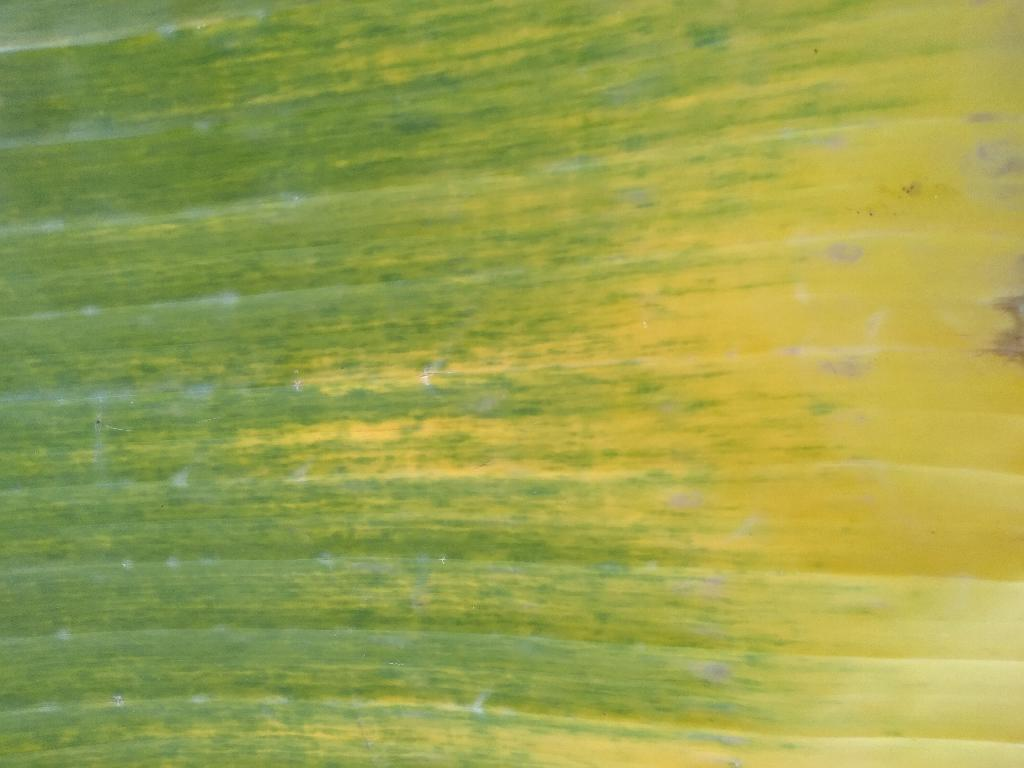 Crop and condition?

banana, fusarium wilt race 1
